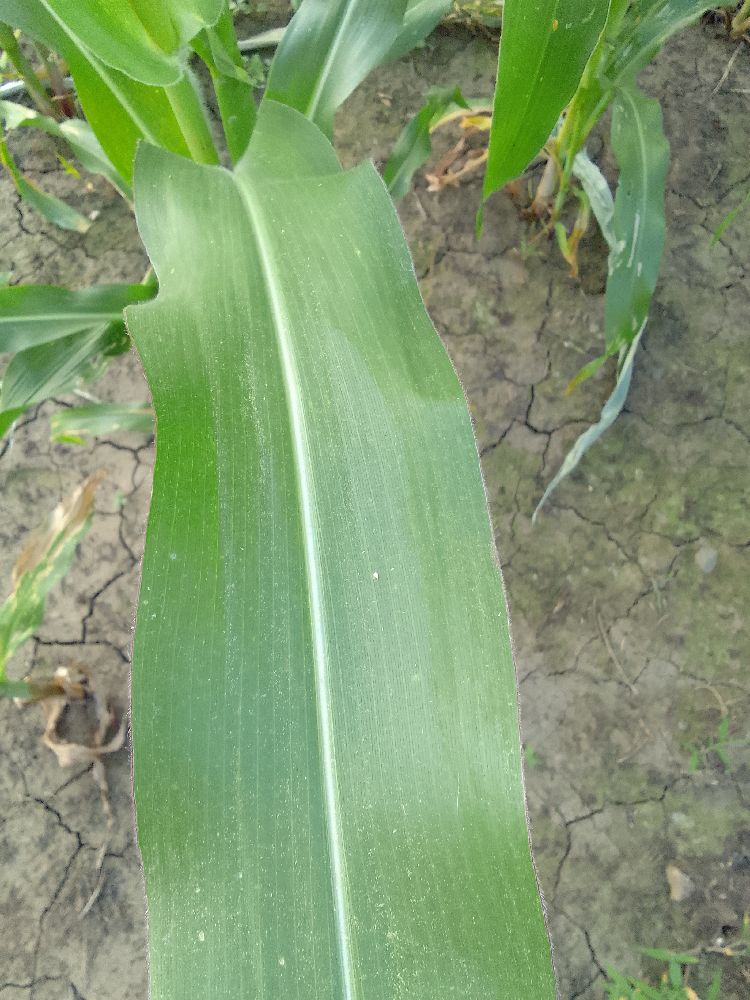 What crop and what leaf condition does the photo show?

maize, healthy
